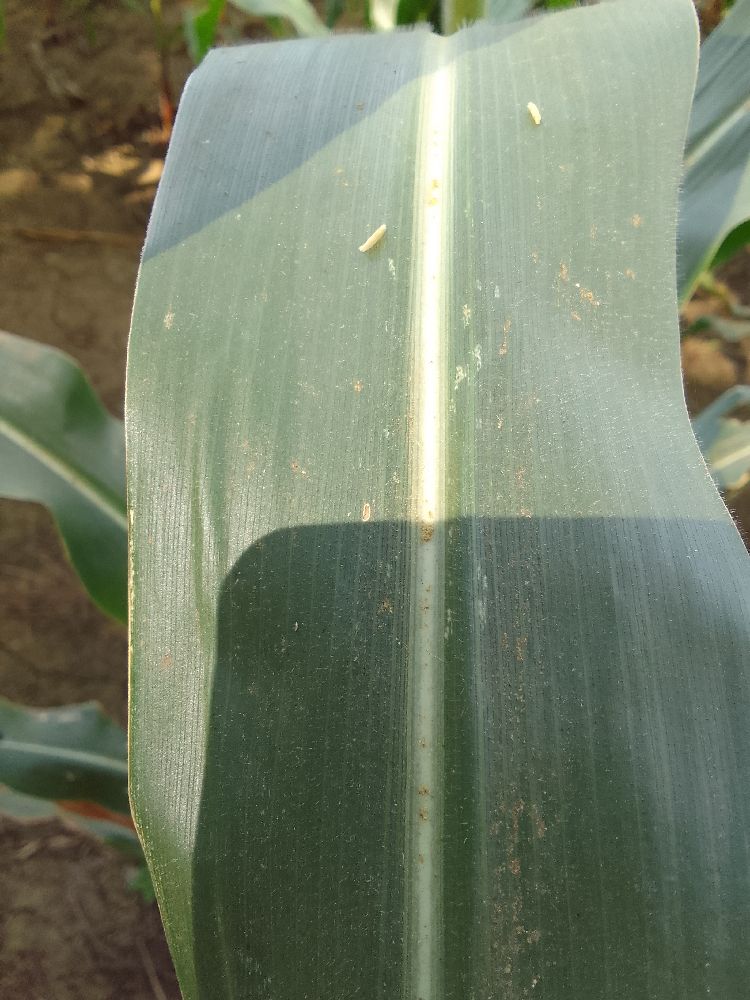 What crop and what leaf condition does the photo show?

maize, healthy
